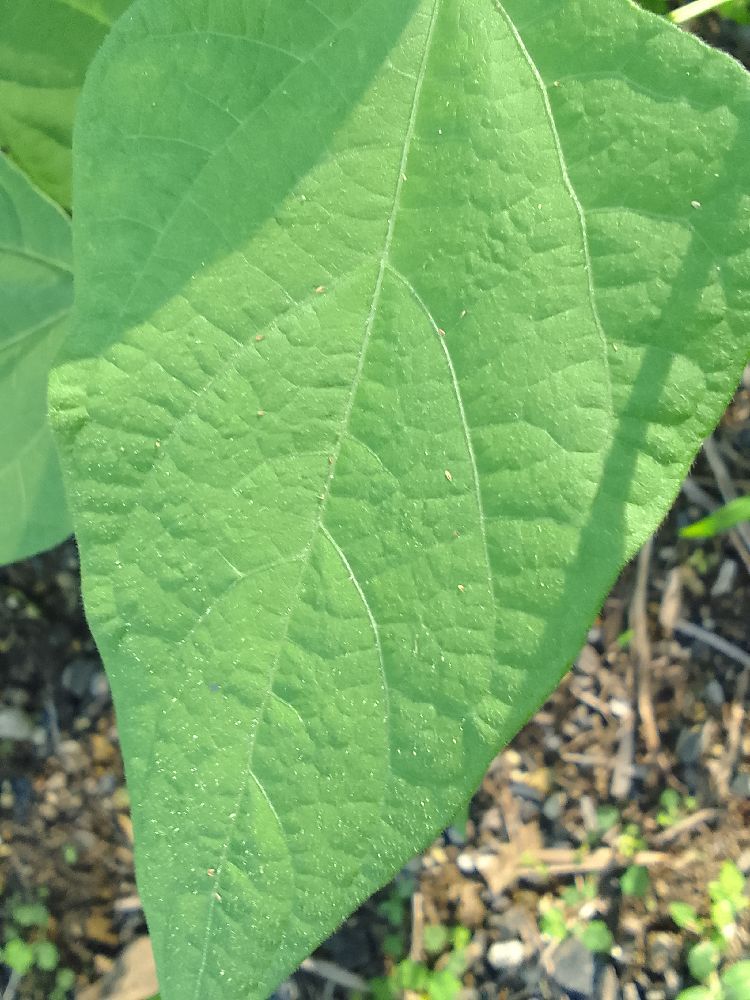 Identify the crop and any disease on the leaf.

common bean, healthy
